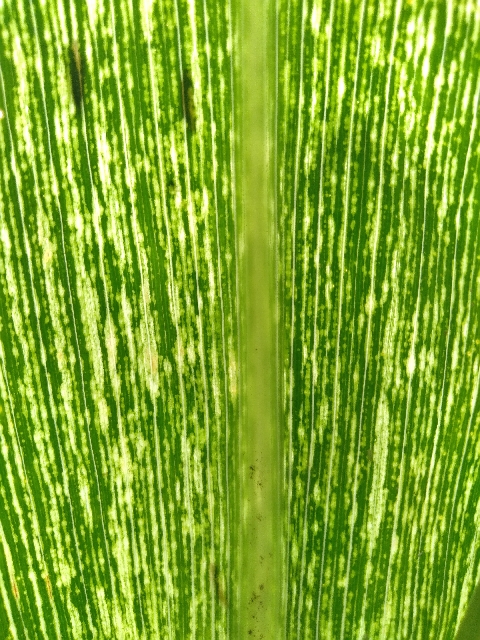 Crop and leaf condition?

maize, maize streak virus
